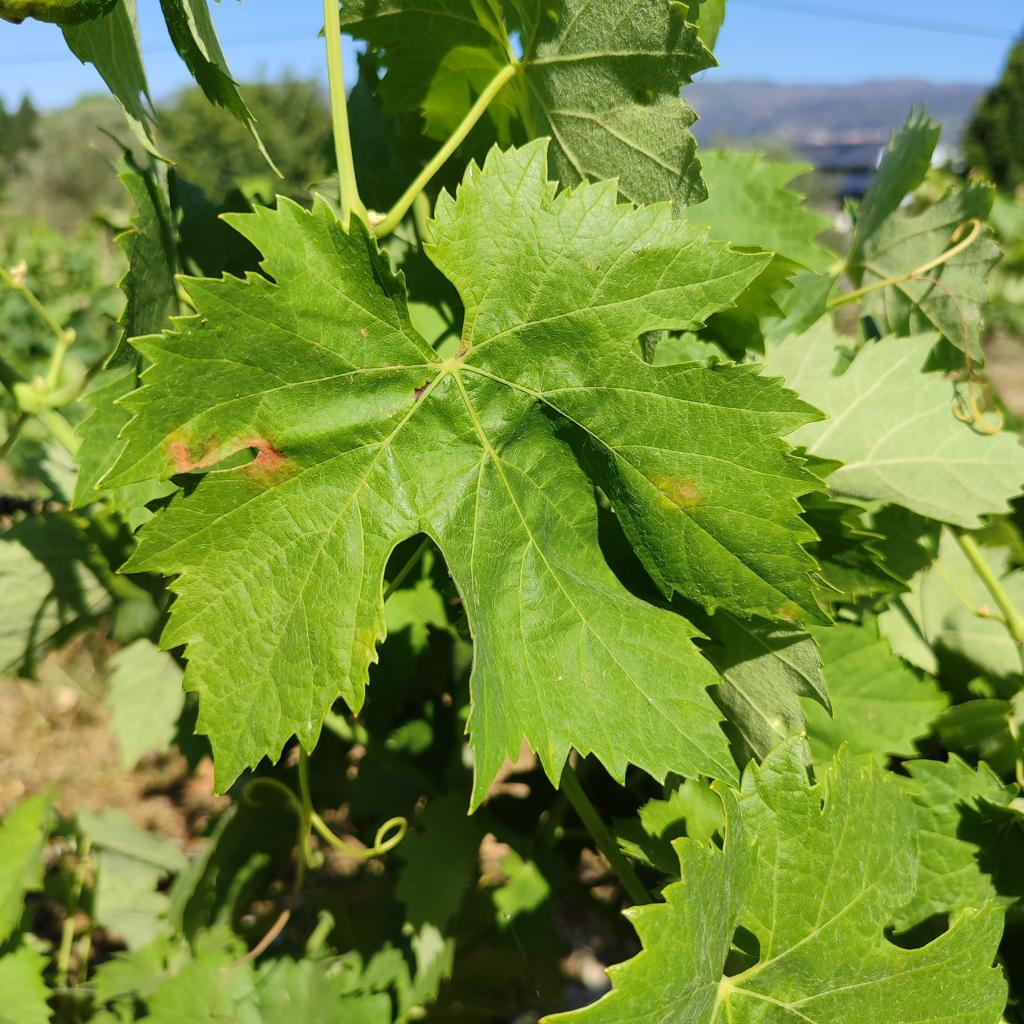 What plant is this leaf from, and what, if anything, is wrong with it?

grapevine, downy mildew
